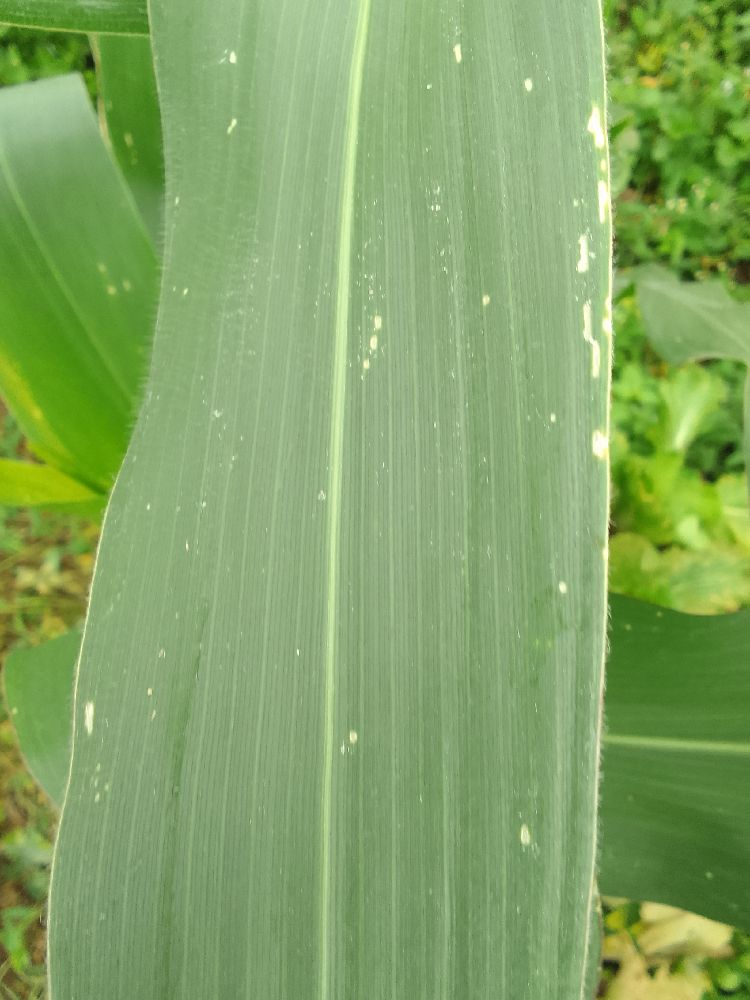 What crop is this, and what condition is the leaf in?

maize, healthy
